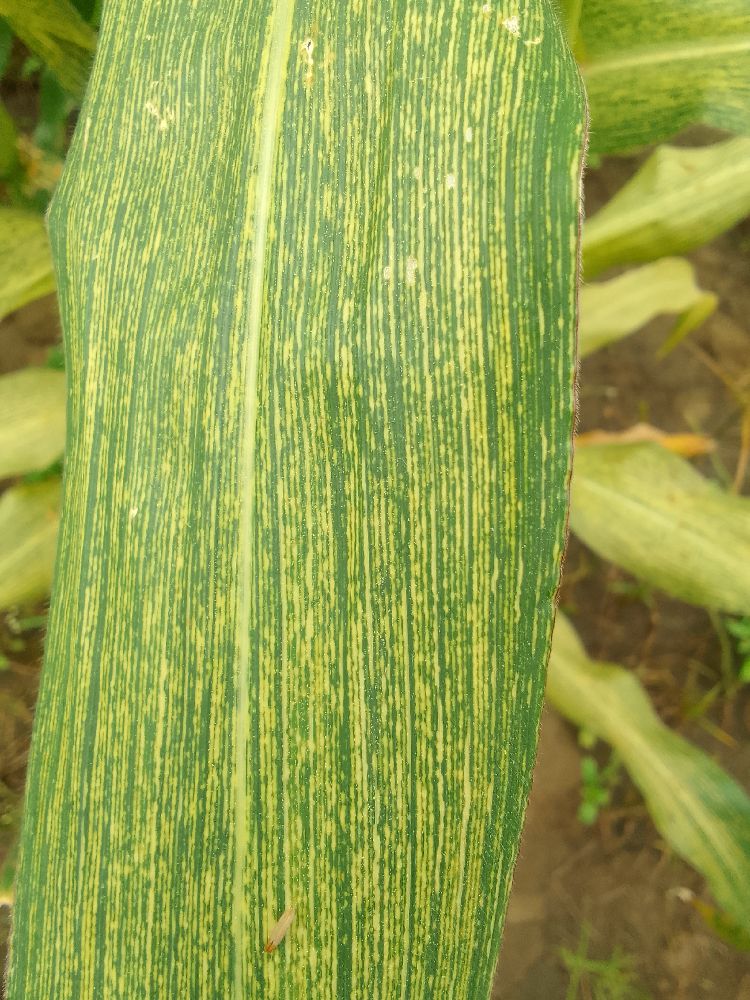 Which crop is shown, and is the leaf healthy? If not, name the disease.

maize, maize streak virus
